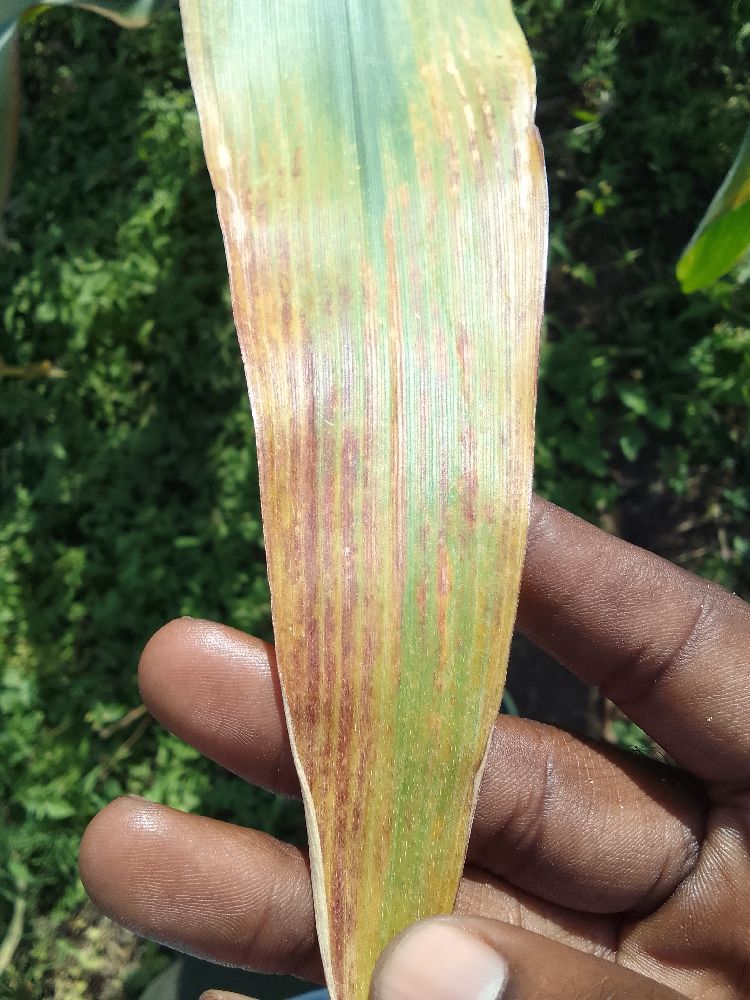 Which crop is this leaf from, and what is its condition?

maize, maize lethal necrosis
